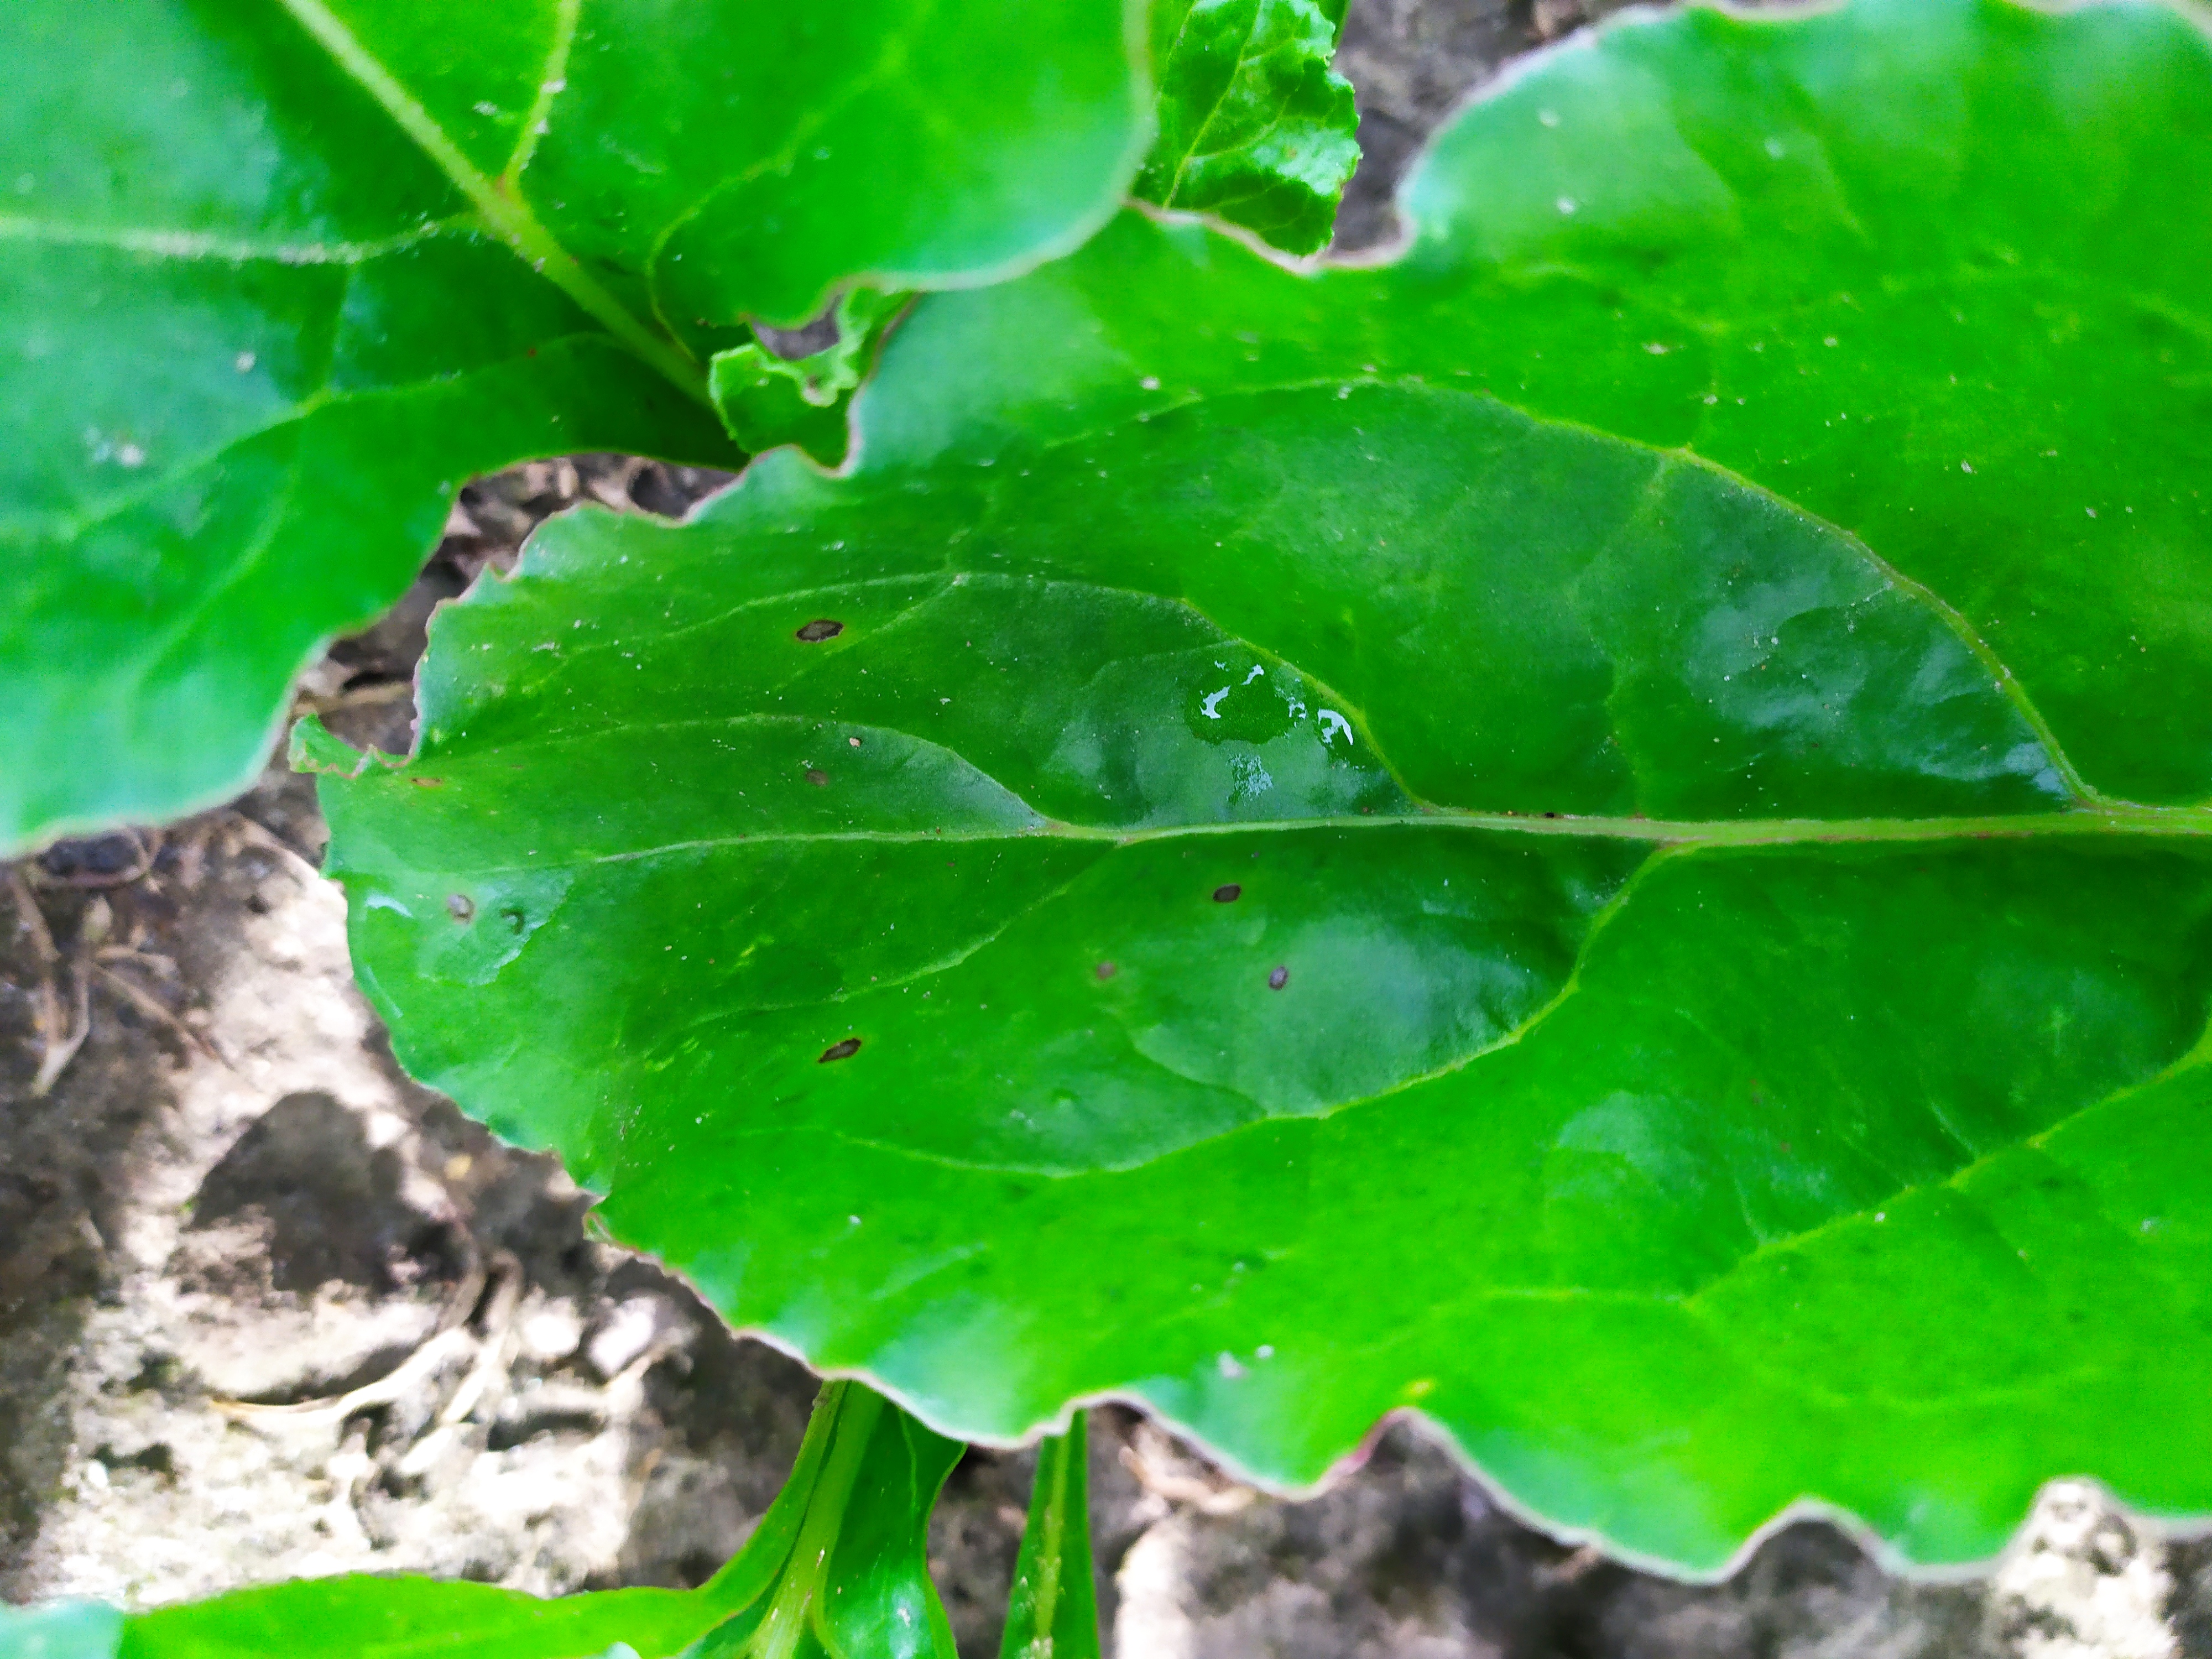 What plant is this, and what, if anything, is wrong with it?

beet, cercospora
